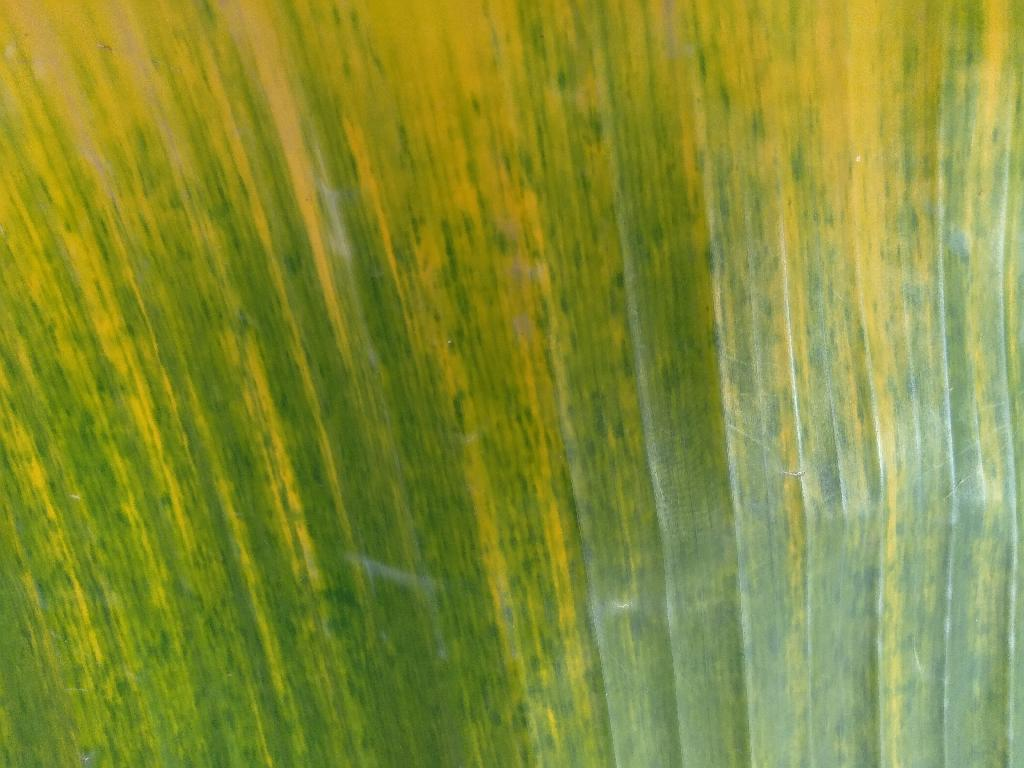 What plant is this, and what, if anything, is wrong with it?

banana, fusarium wilt race 1
